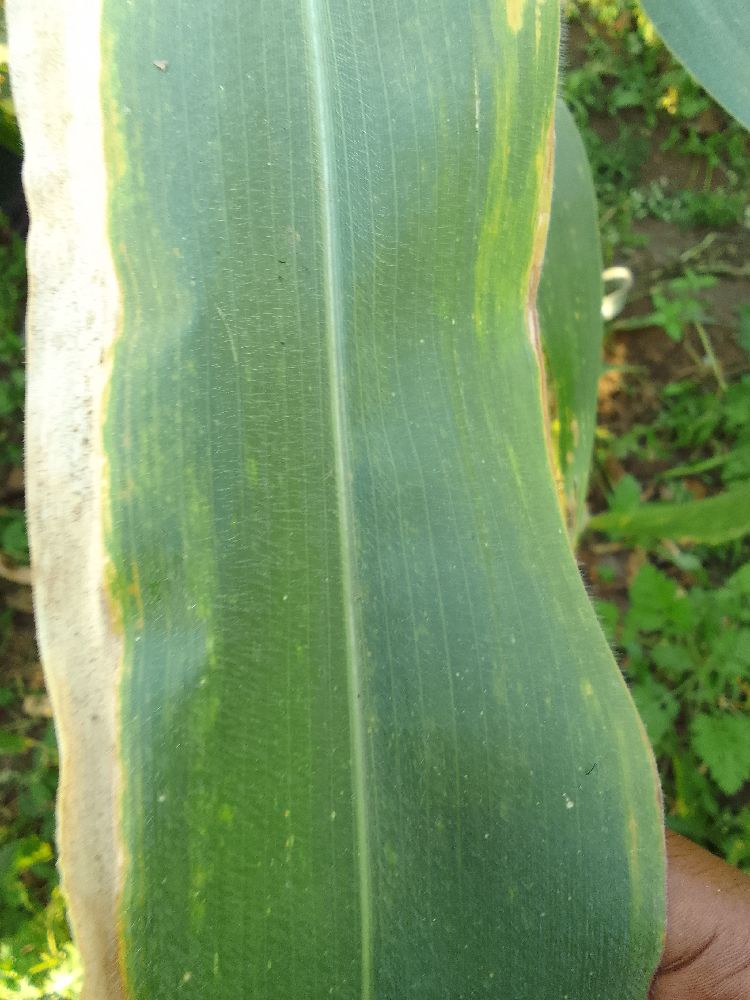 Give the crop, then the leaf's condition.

maize, maize lethal necrosis
